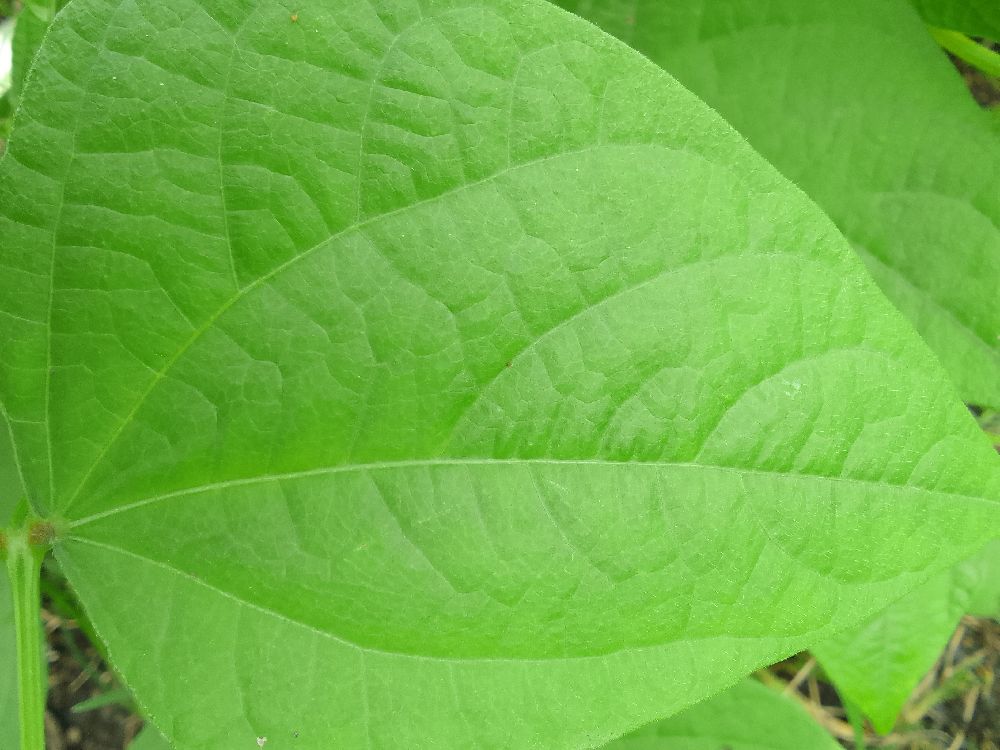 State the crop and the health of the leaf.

common bean, healthy
